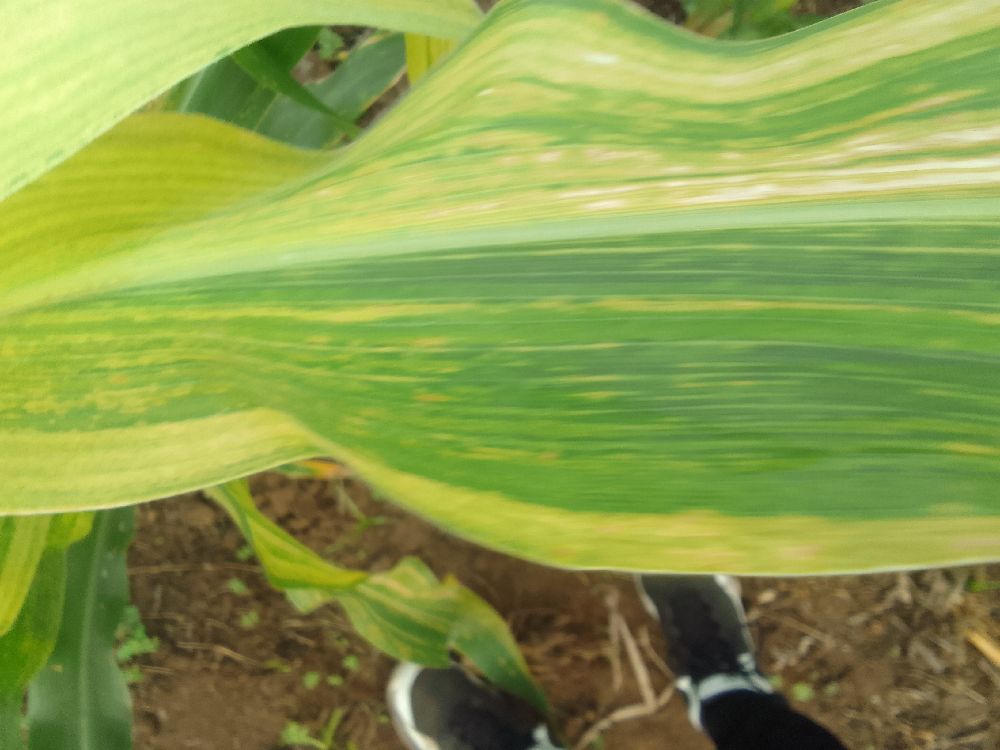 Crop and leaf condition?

maize, maize lethal necrosis
